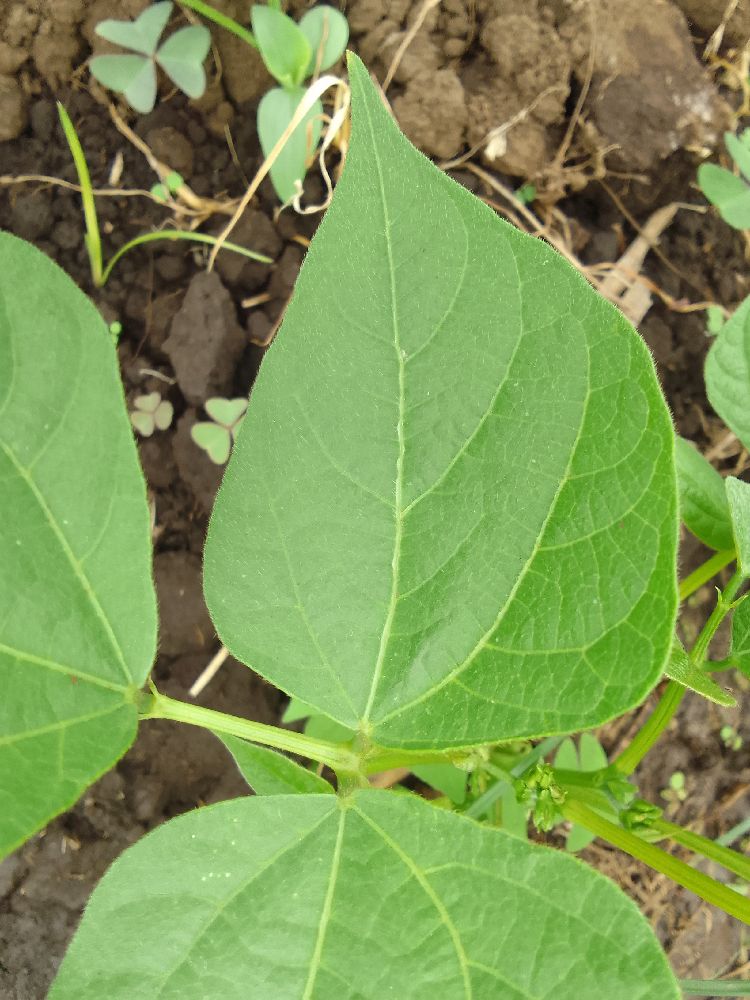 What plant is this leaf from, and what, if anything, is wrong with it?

common bean, healthy
